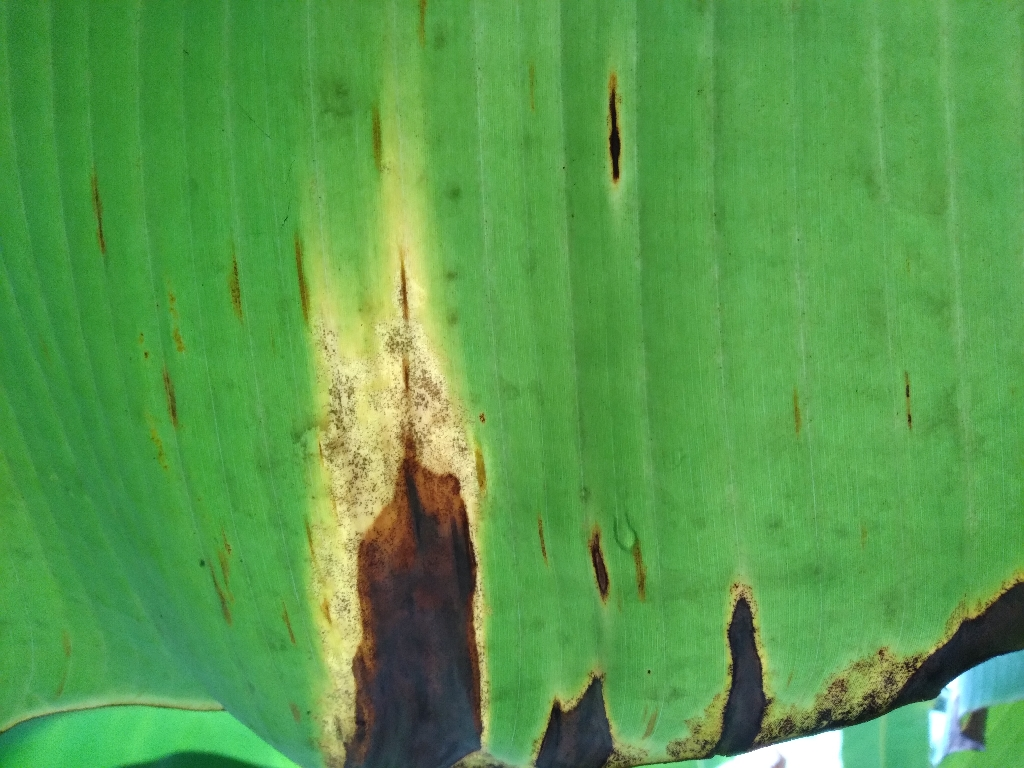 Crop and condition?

banana, black sigatoka
